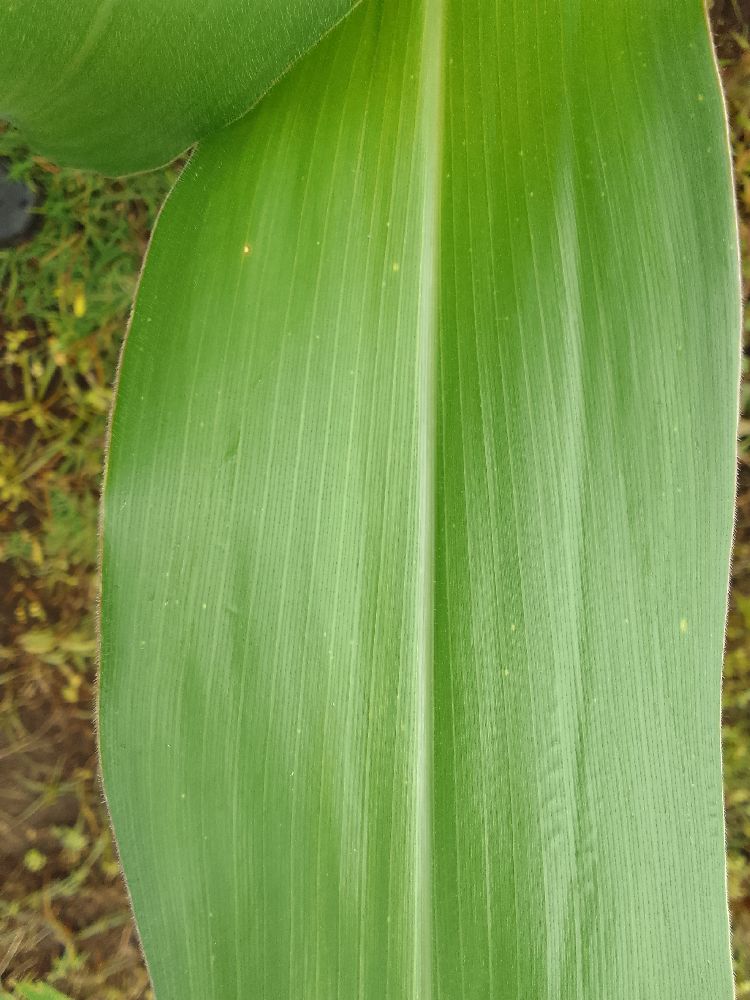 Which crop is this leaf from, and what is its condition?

maize, healthy
